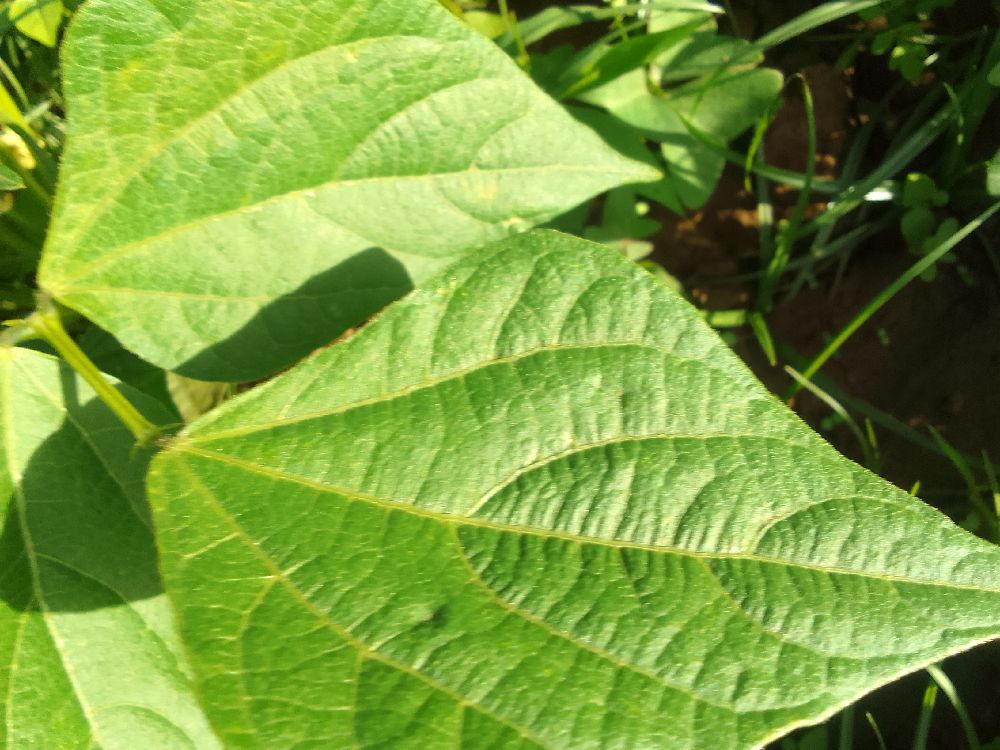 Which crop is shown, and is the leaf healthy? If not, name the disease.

common bean, healthy
